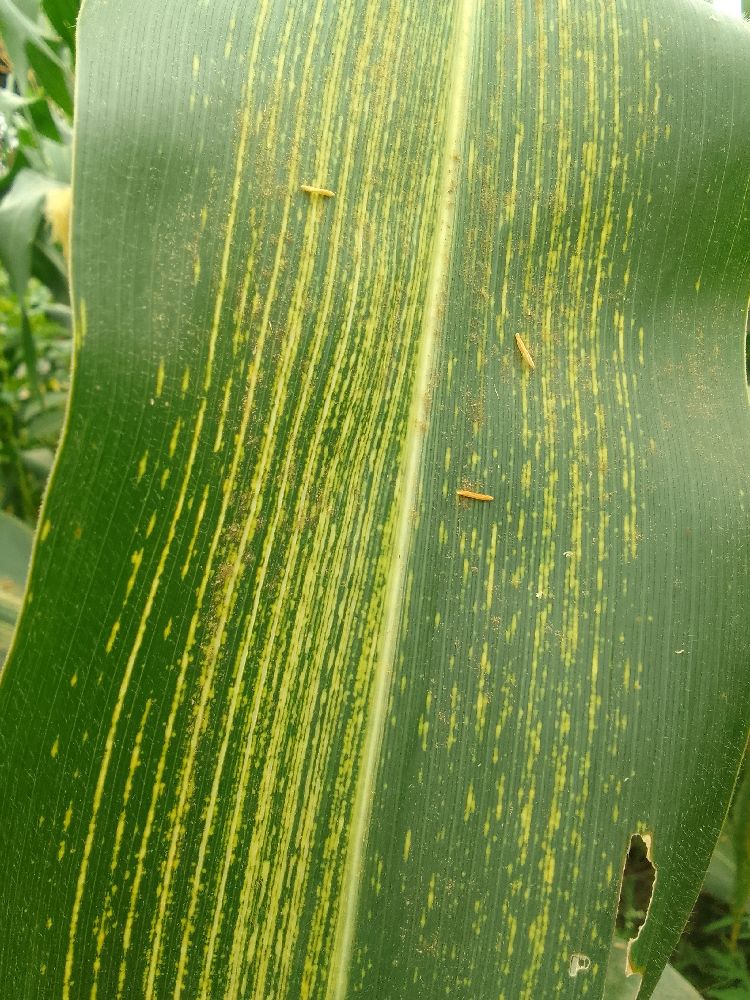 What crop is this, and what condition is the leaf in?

maize, maize streak virus
